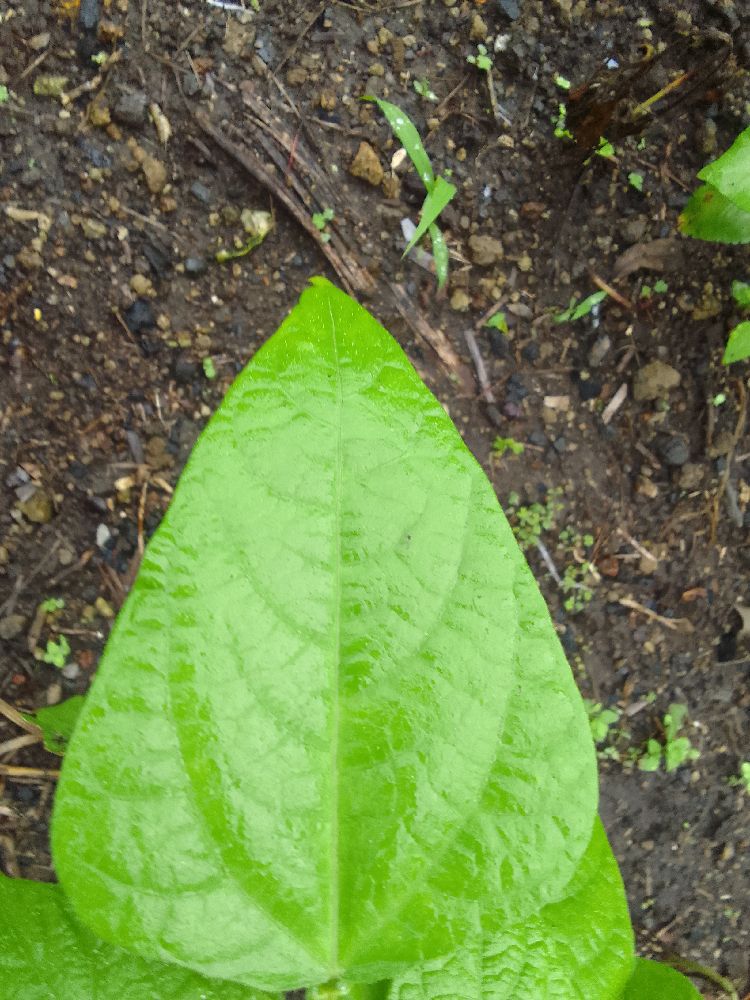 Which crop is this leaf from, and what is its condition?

common bean, healthy
